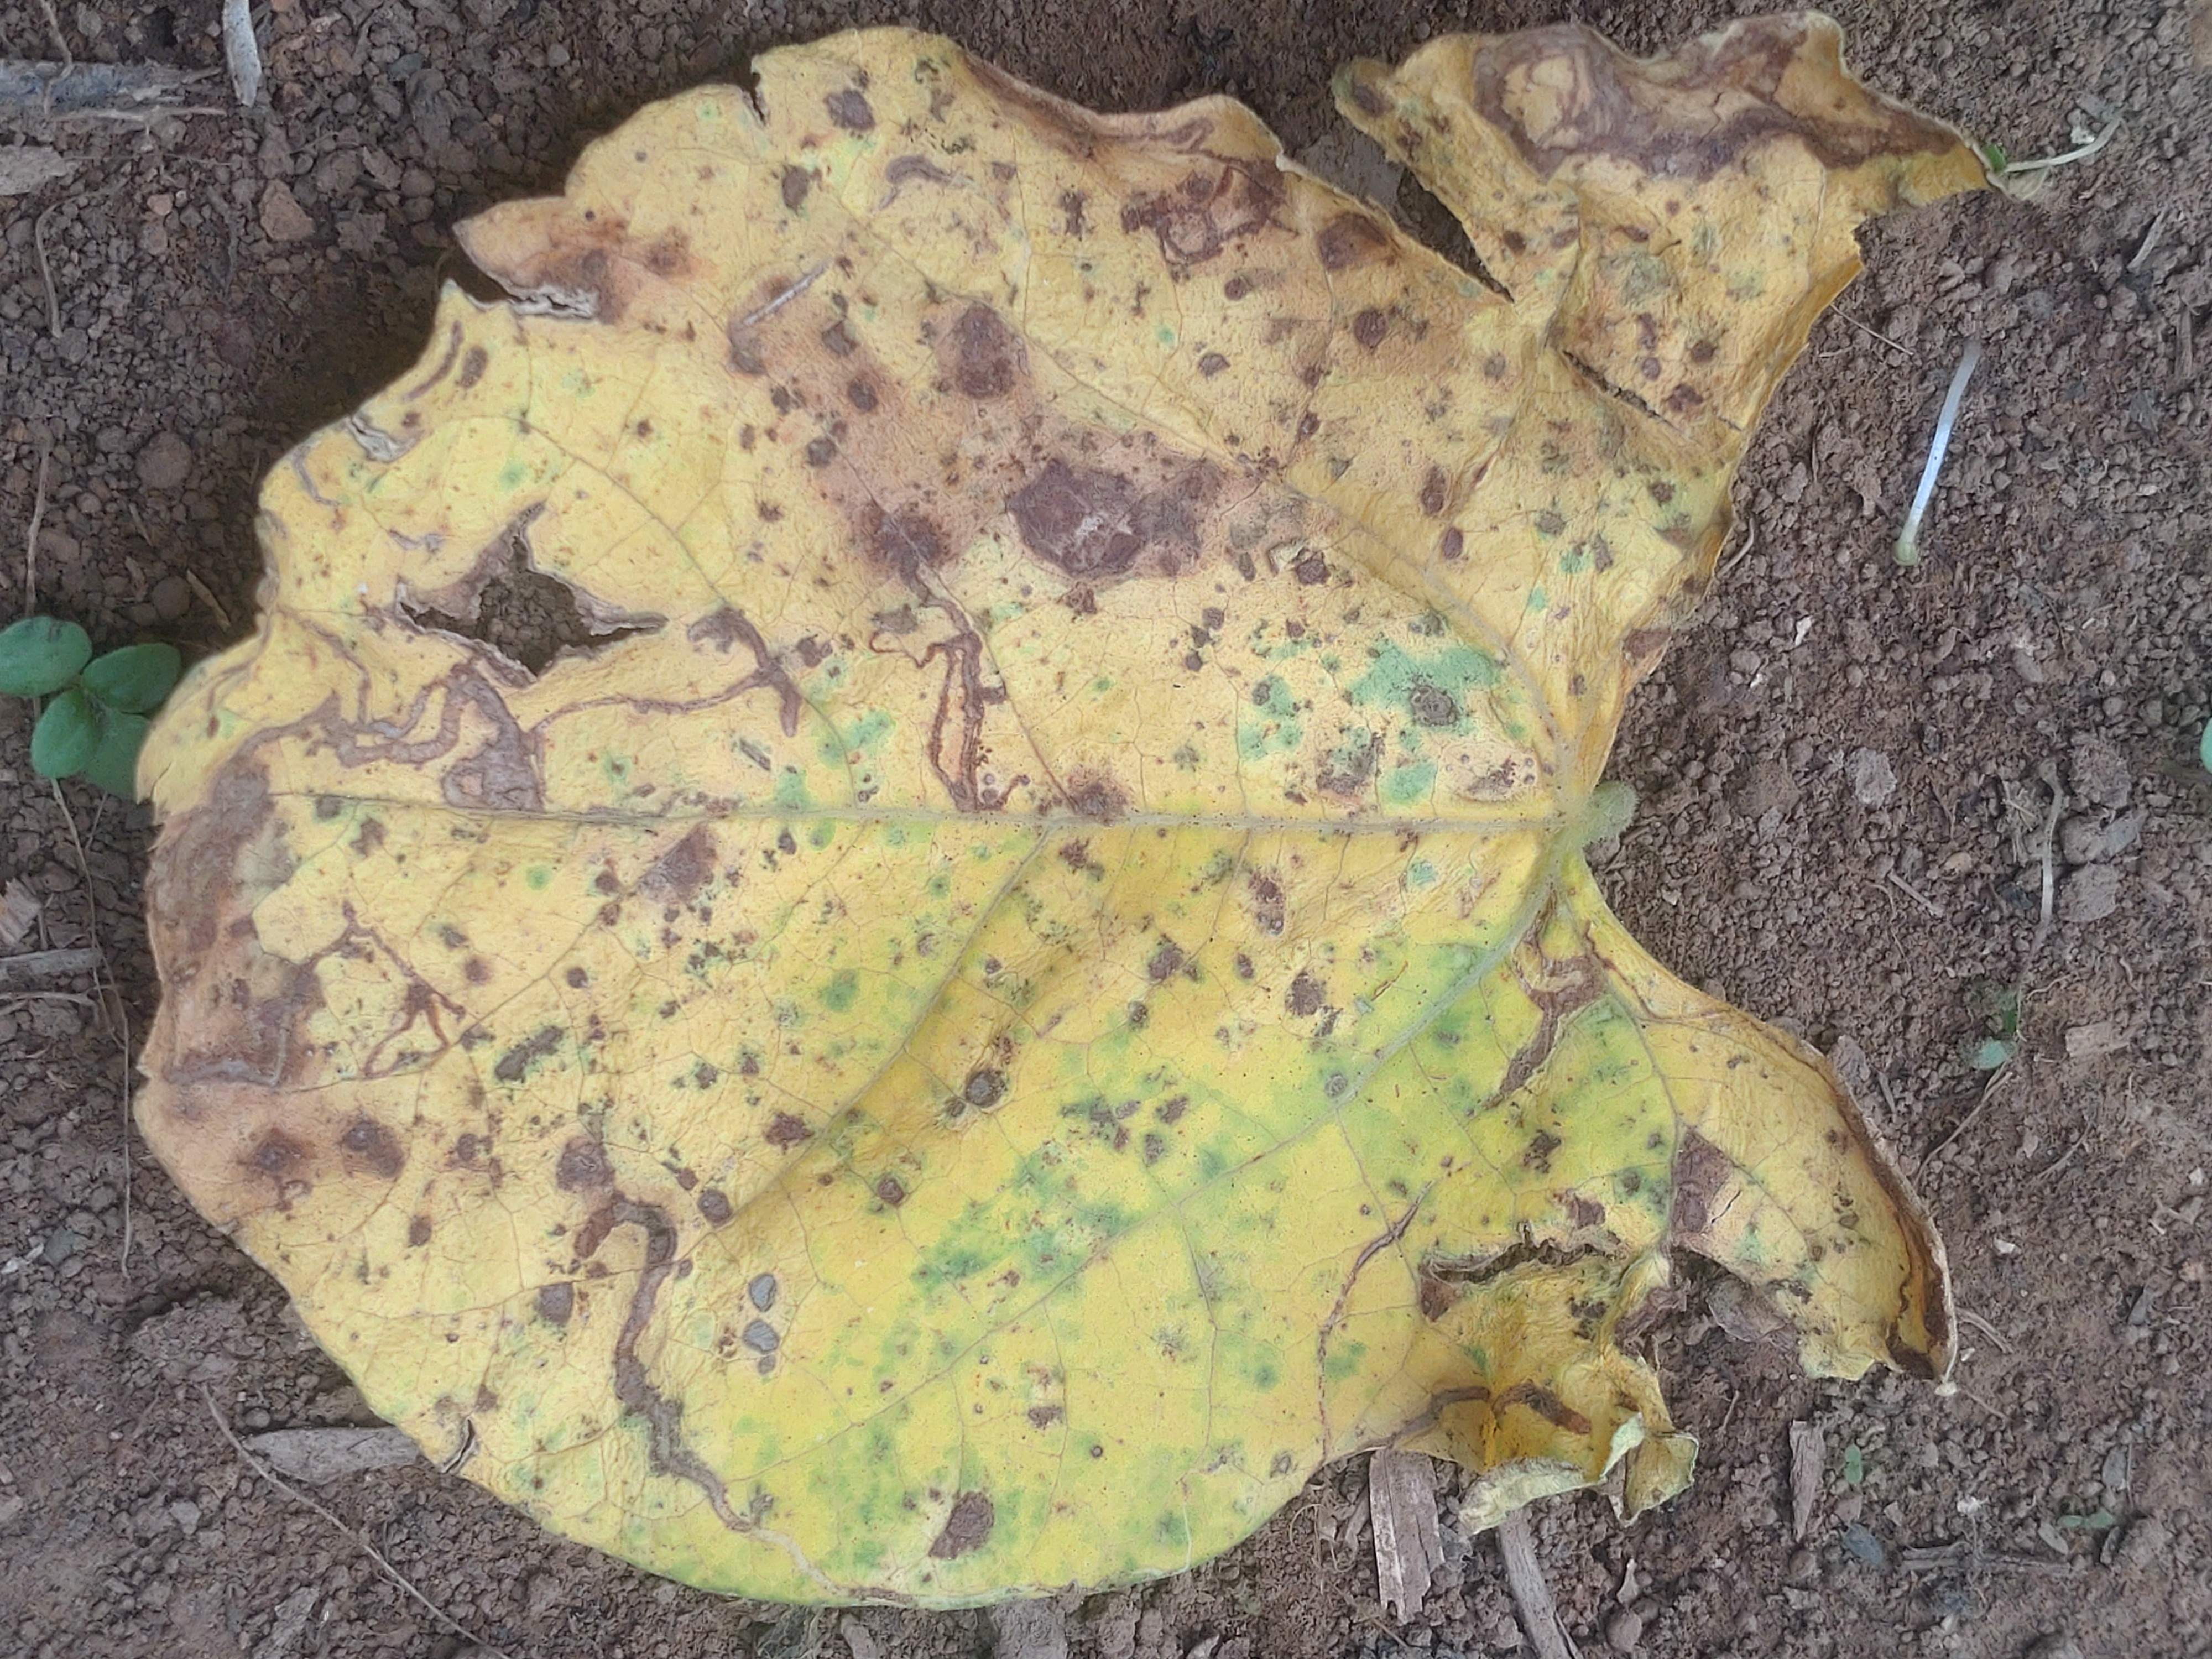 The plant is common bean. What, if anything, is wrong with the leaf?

anthracnose
